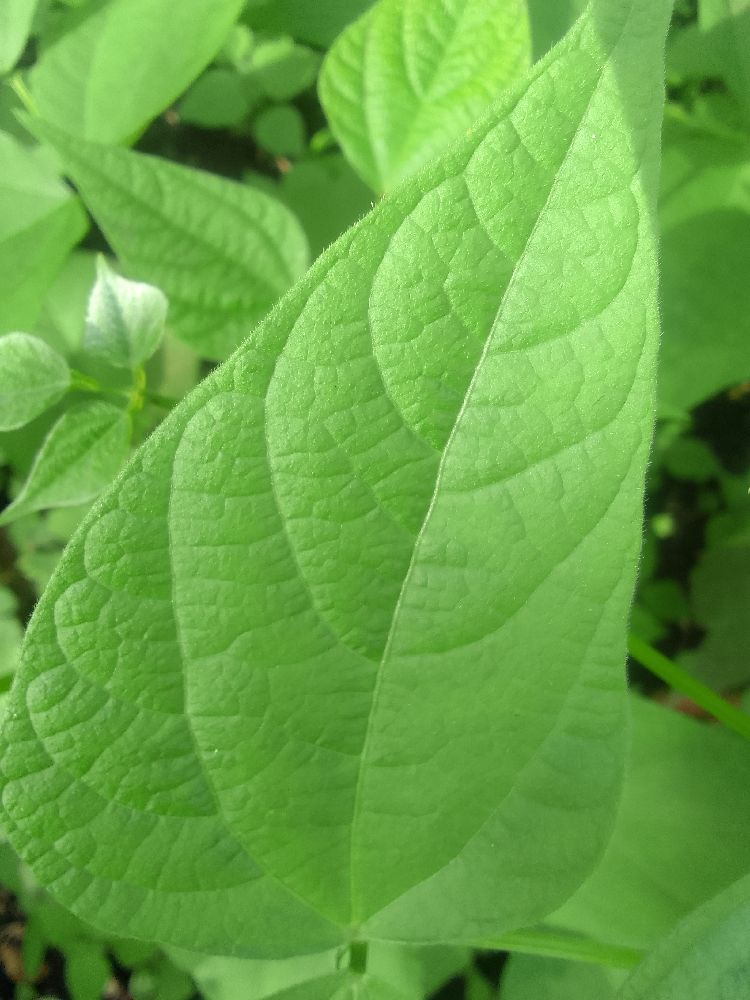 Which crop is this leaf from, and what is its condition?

common bean, healthy
